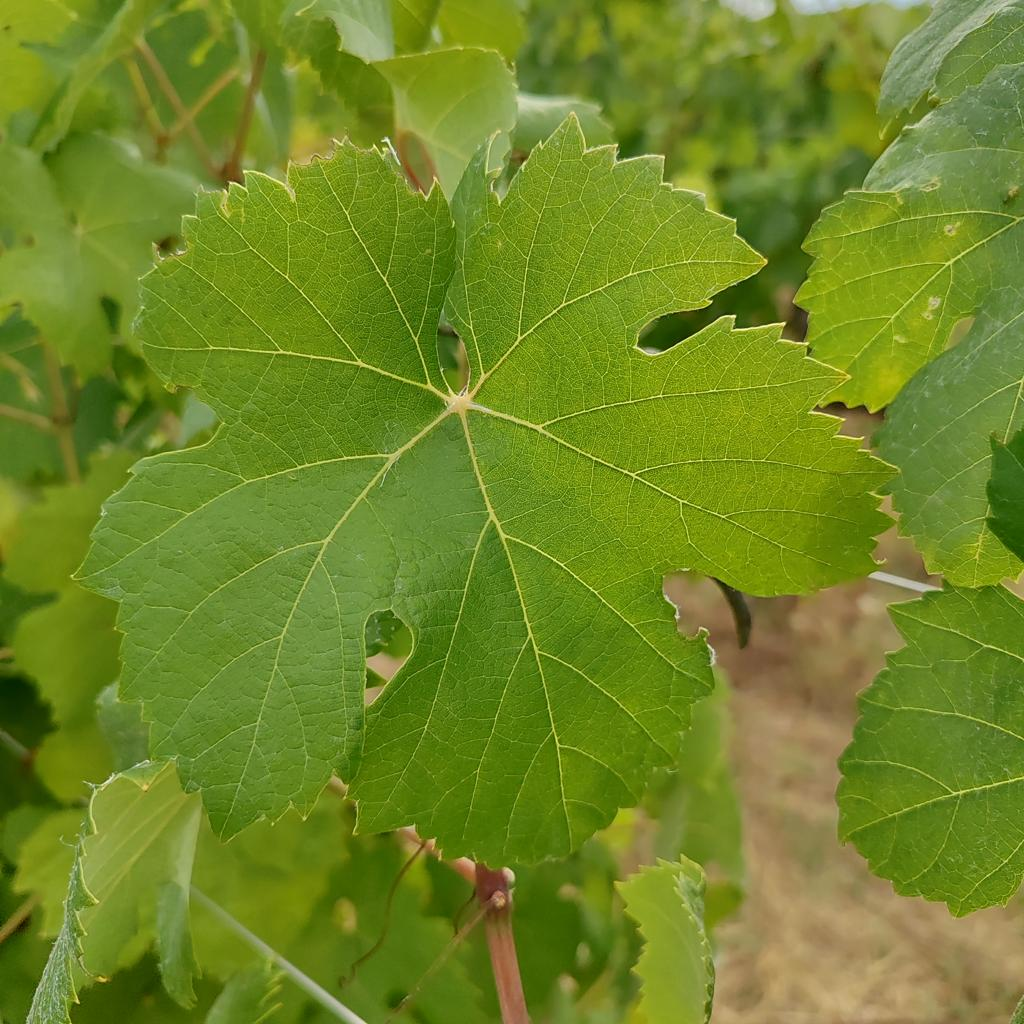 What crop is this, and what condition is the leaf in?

grapevine, healthy
